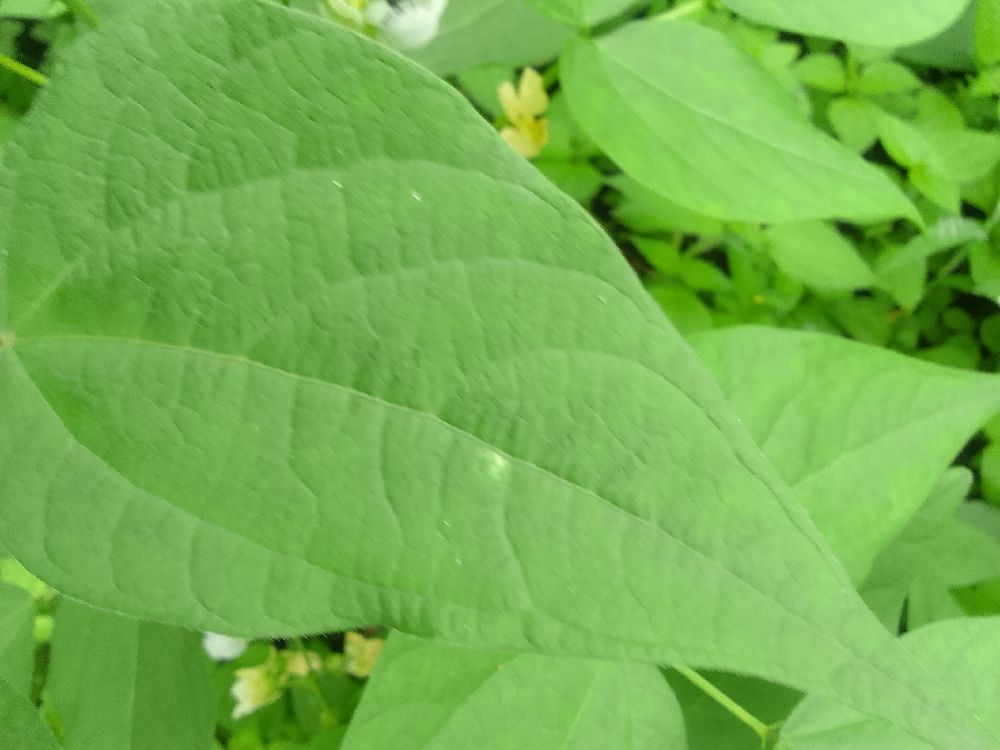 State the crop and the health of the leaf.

common bean, healthy
